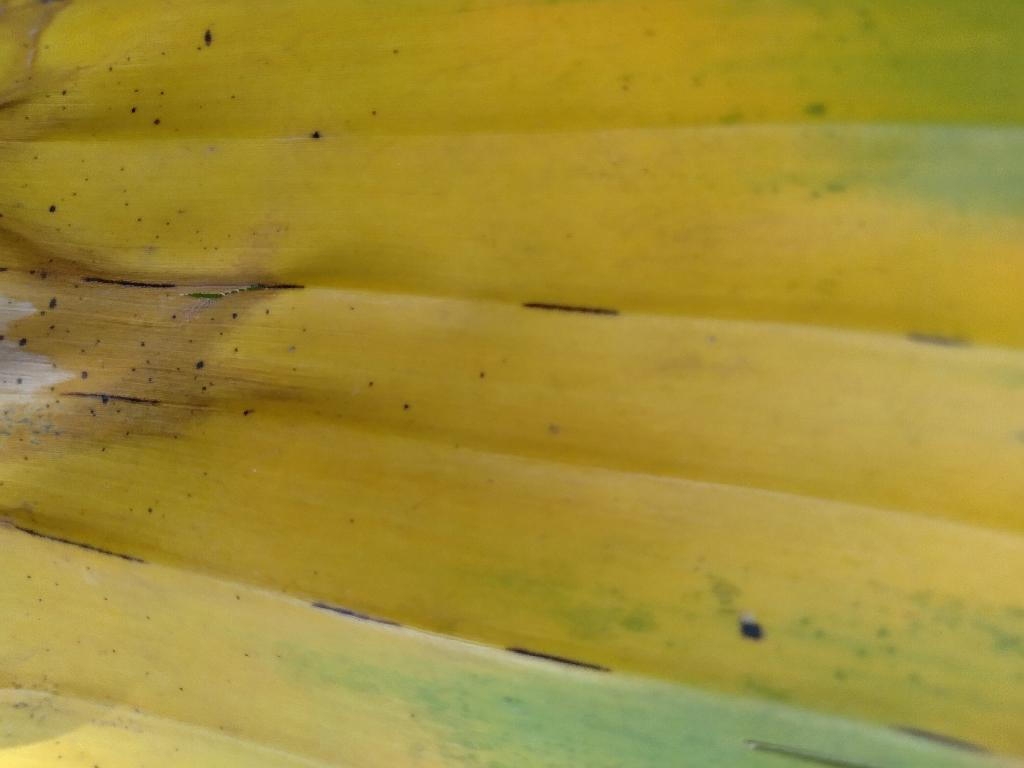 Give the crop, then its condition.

banana, fusarium wilt race 1
